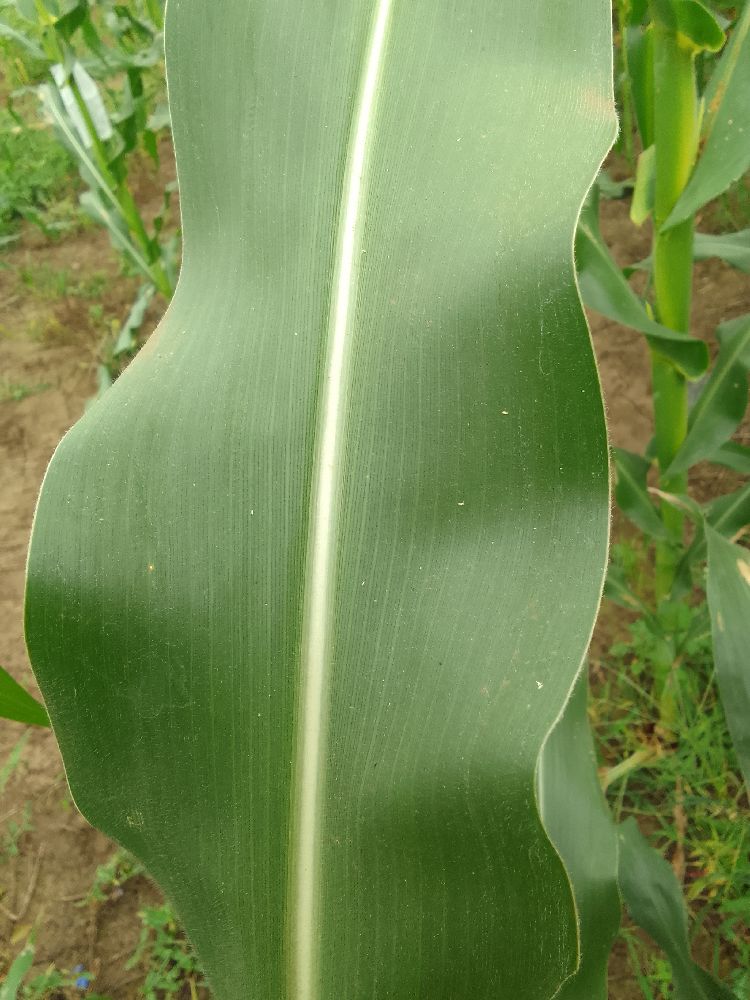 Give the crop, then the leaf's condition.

maize, healthy
